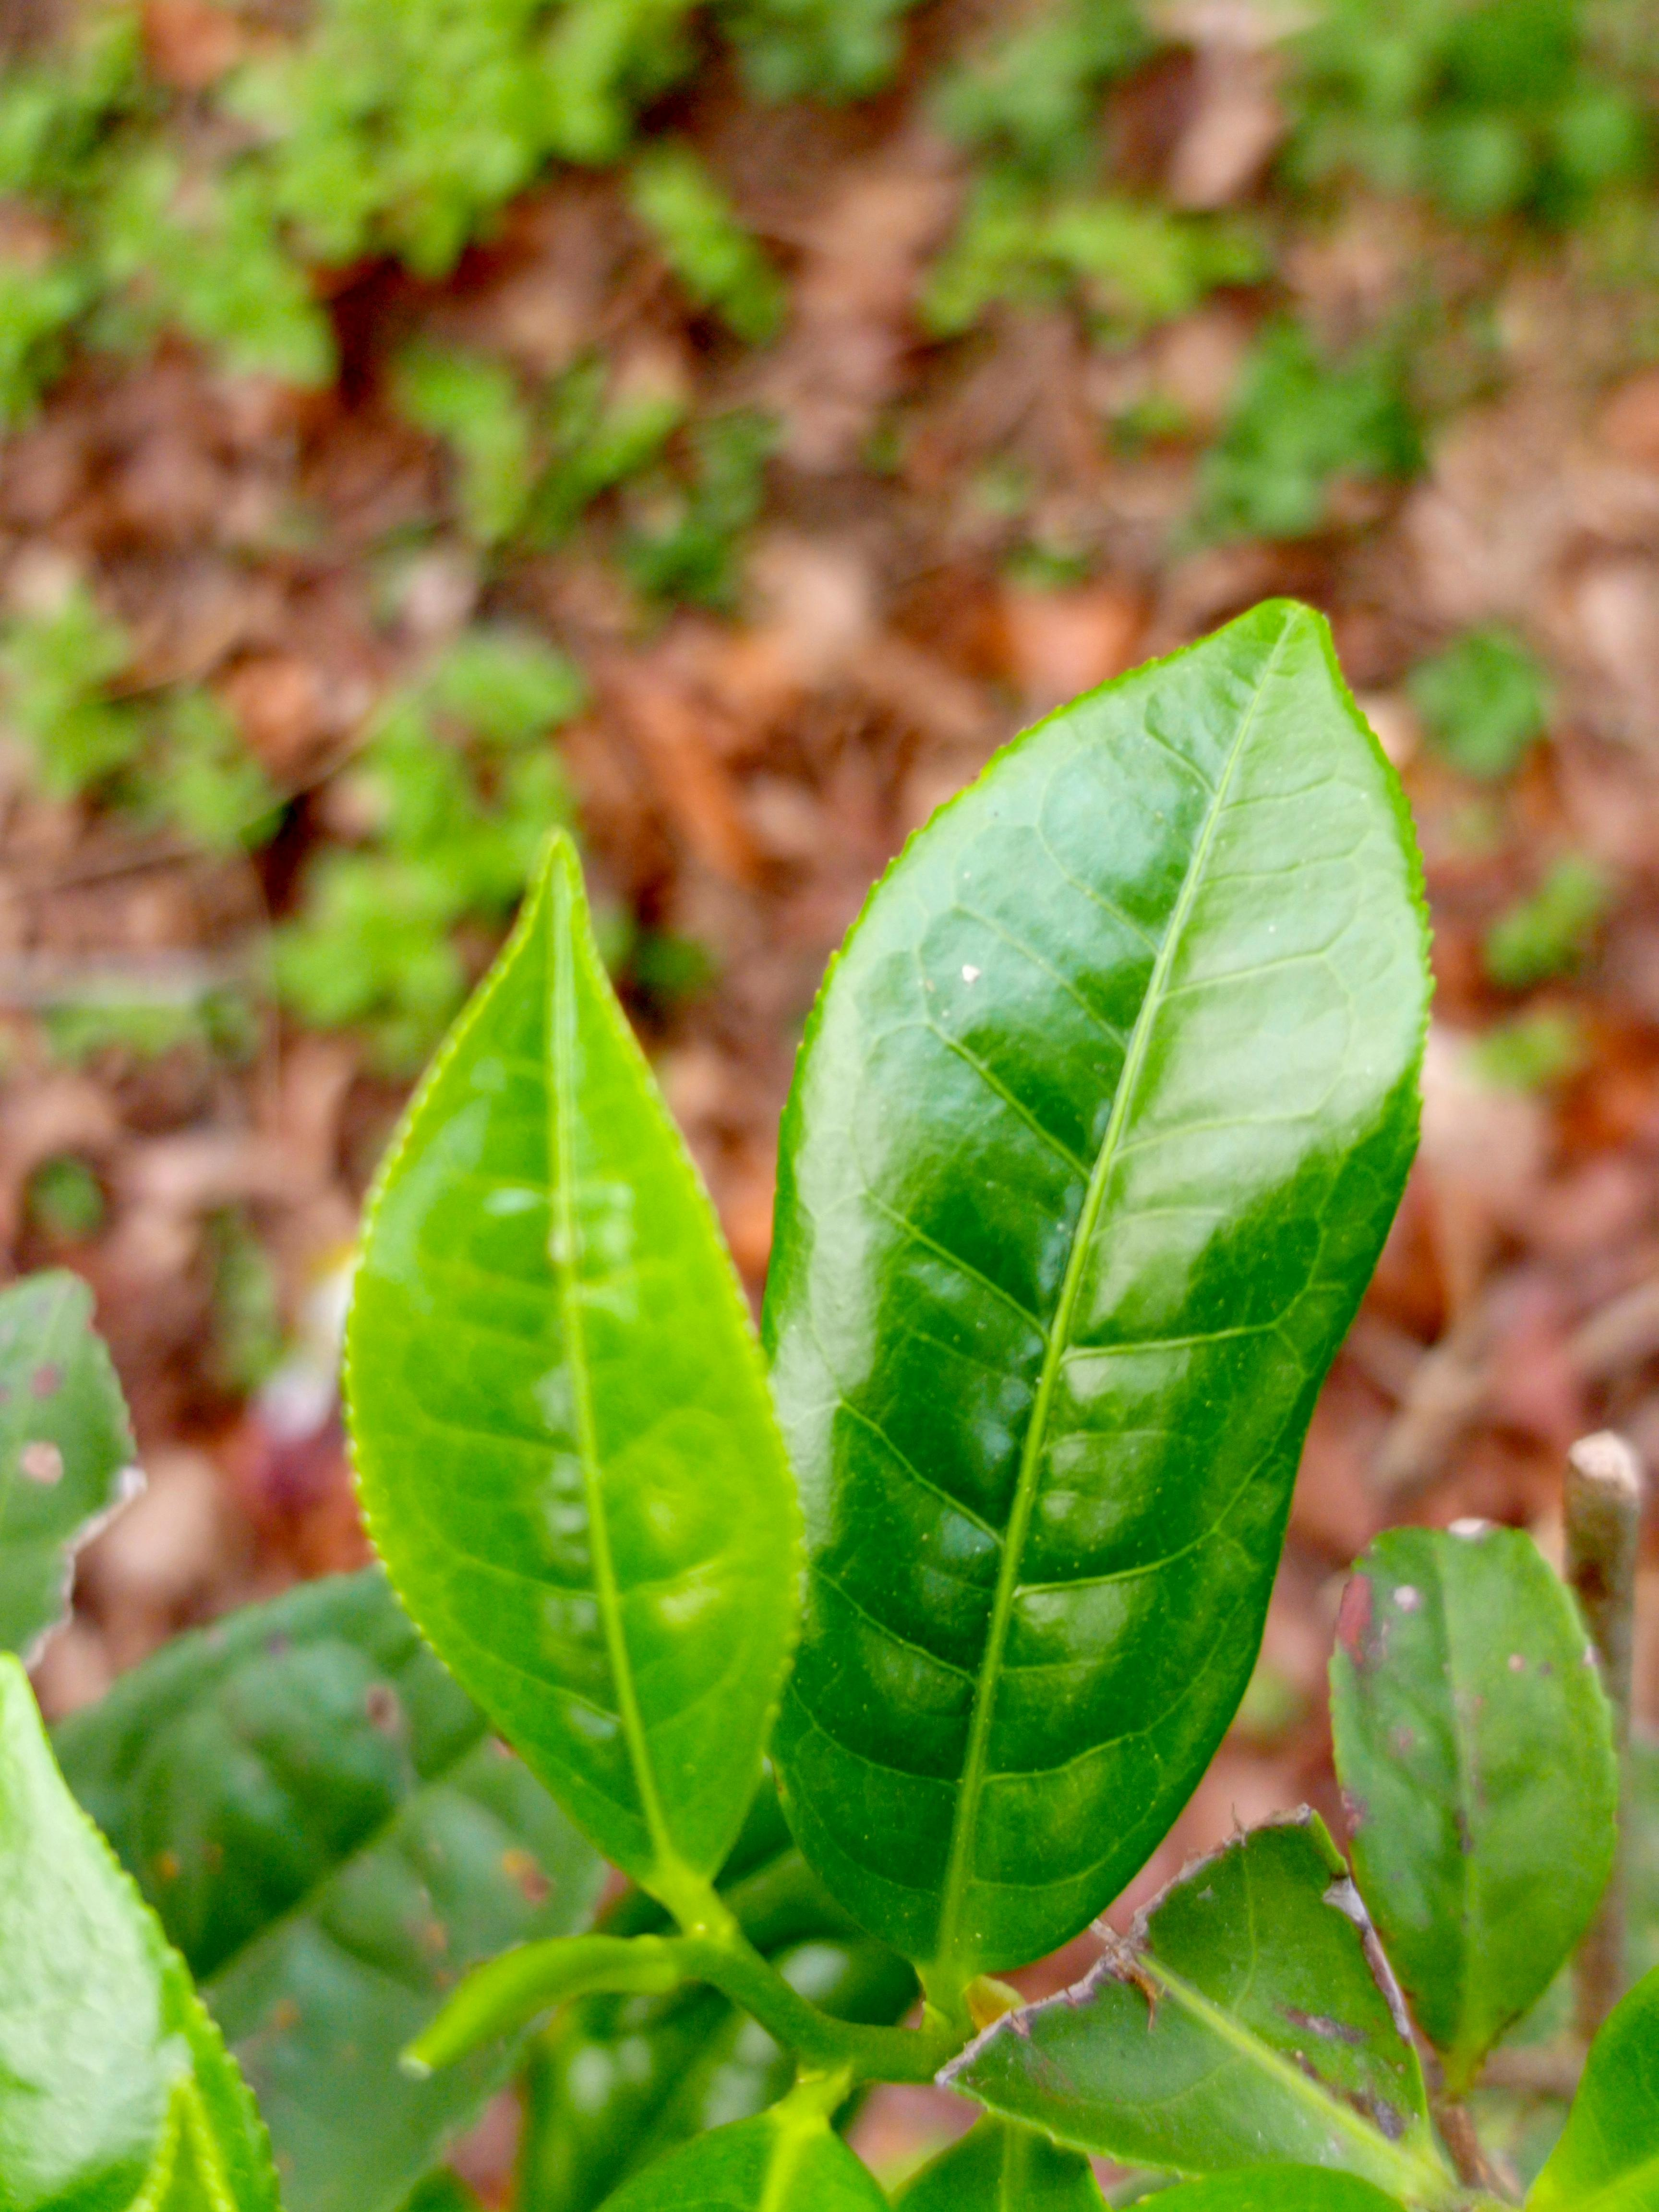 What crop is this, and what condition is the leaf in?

tea, healthy leaf
